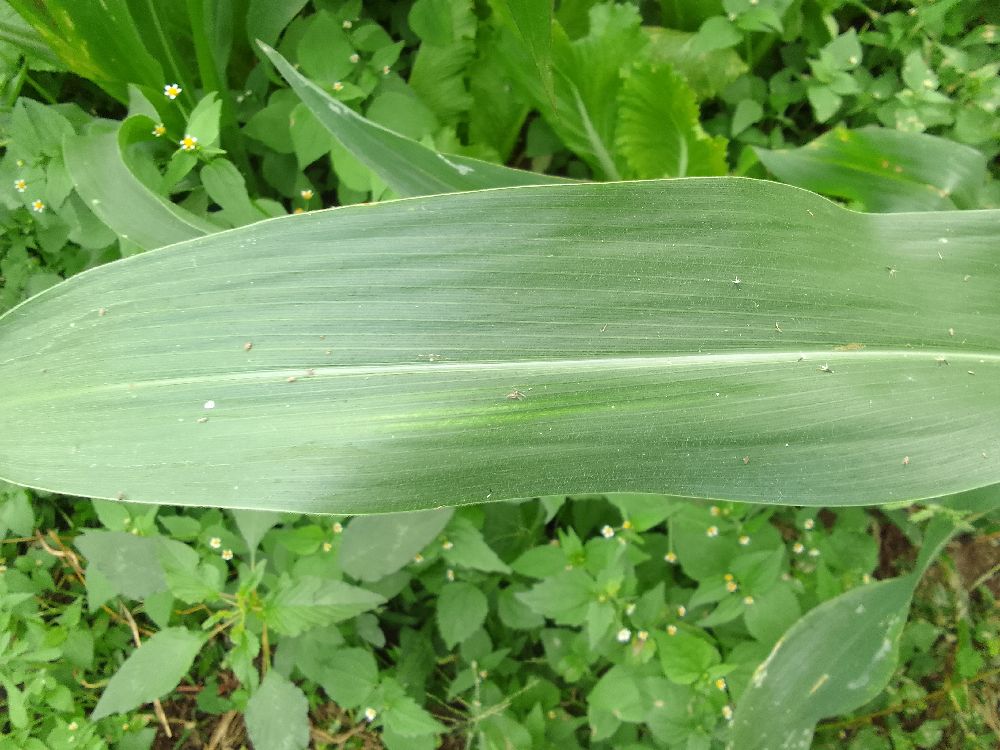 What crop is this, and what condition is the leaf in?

maize, healthy
